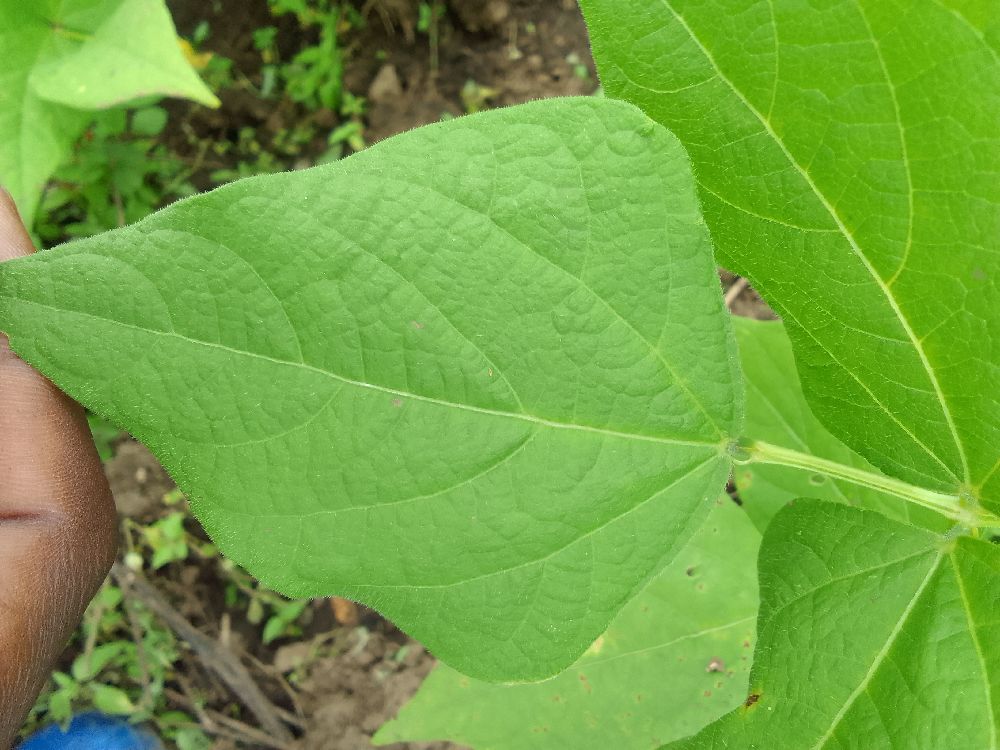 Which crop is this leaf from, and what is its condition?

common bean, healthy
